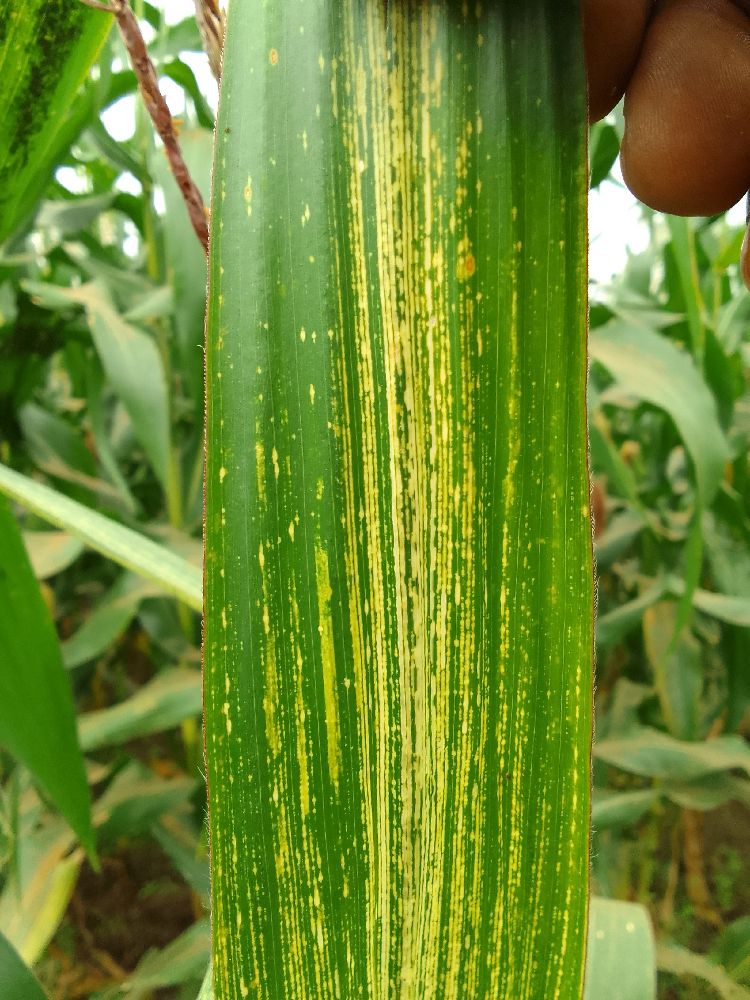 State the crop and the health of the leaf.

maize, maize streak virus
